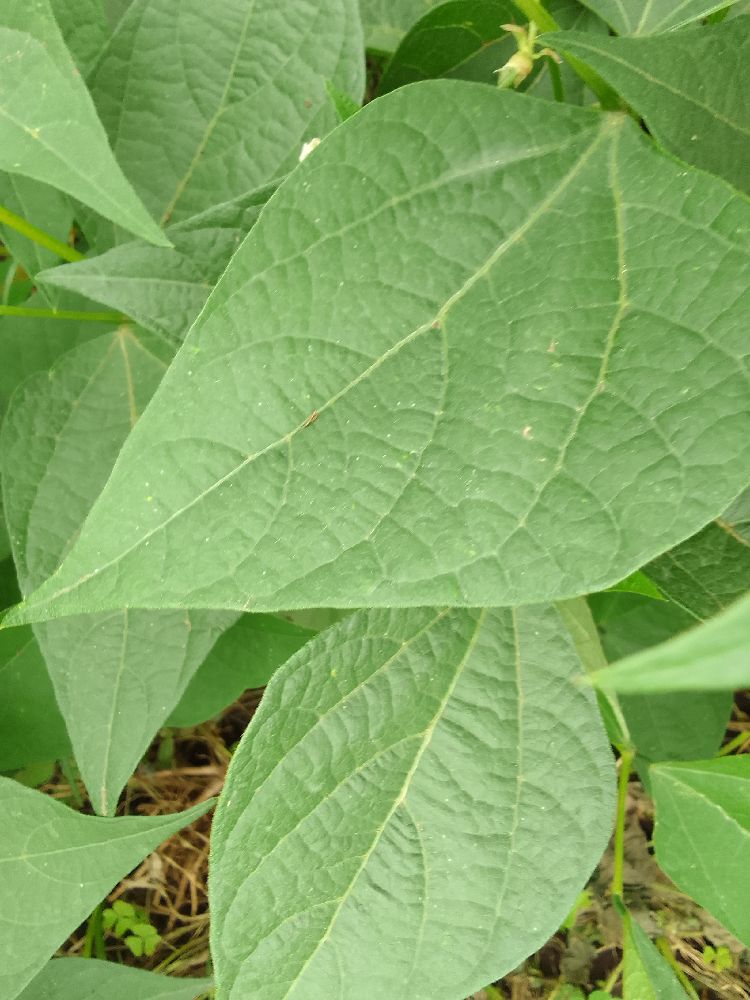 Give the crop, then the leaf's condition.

common bean, healthy
